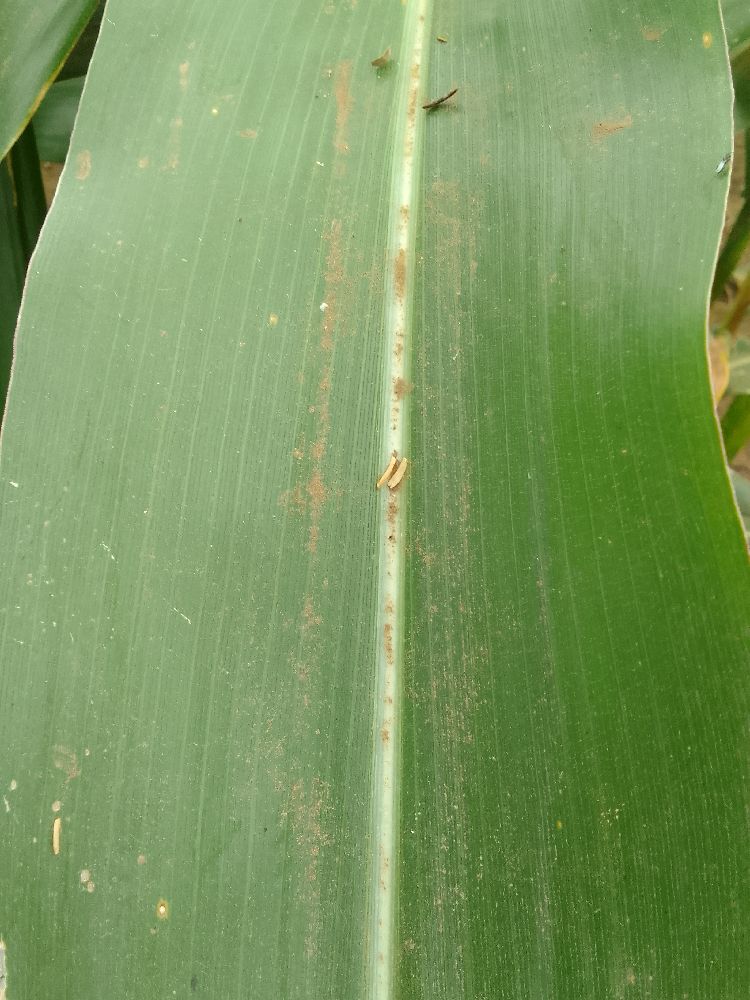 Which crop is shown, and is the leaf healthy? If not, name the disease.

maize, healthy
